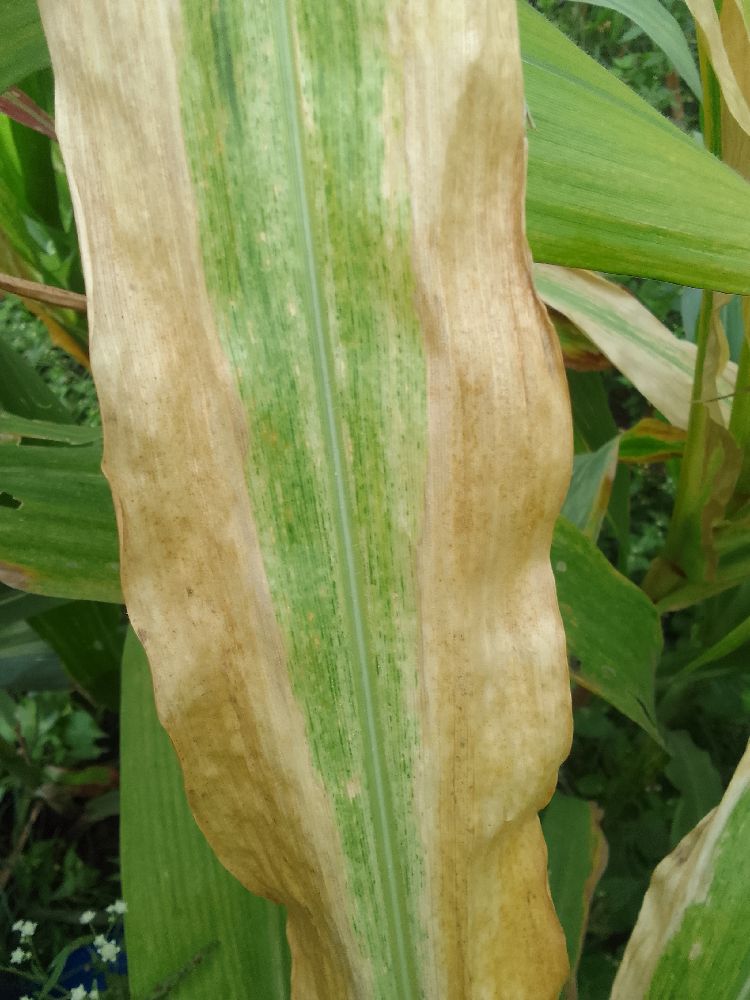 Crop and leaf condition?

maize, maize lethal necrosis
